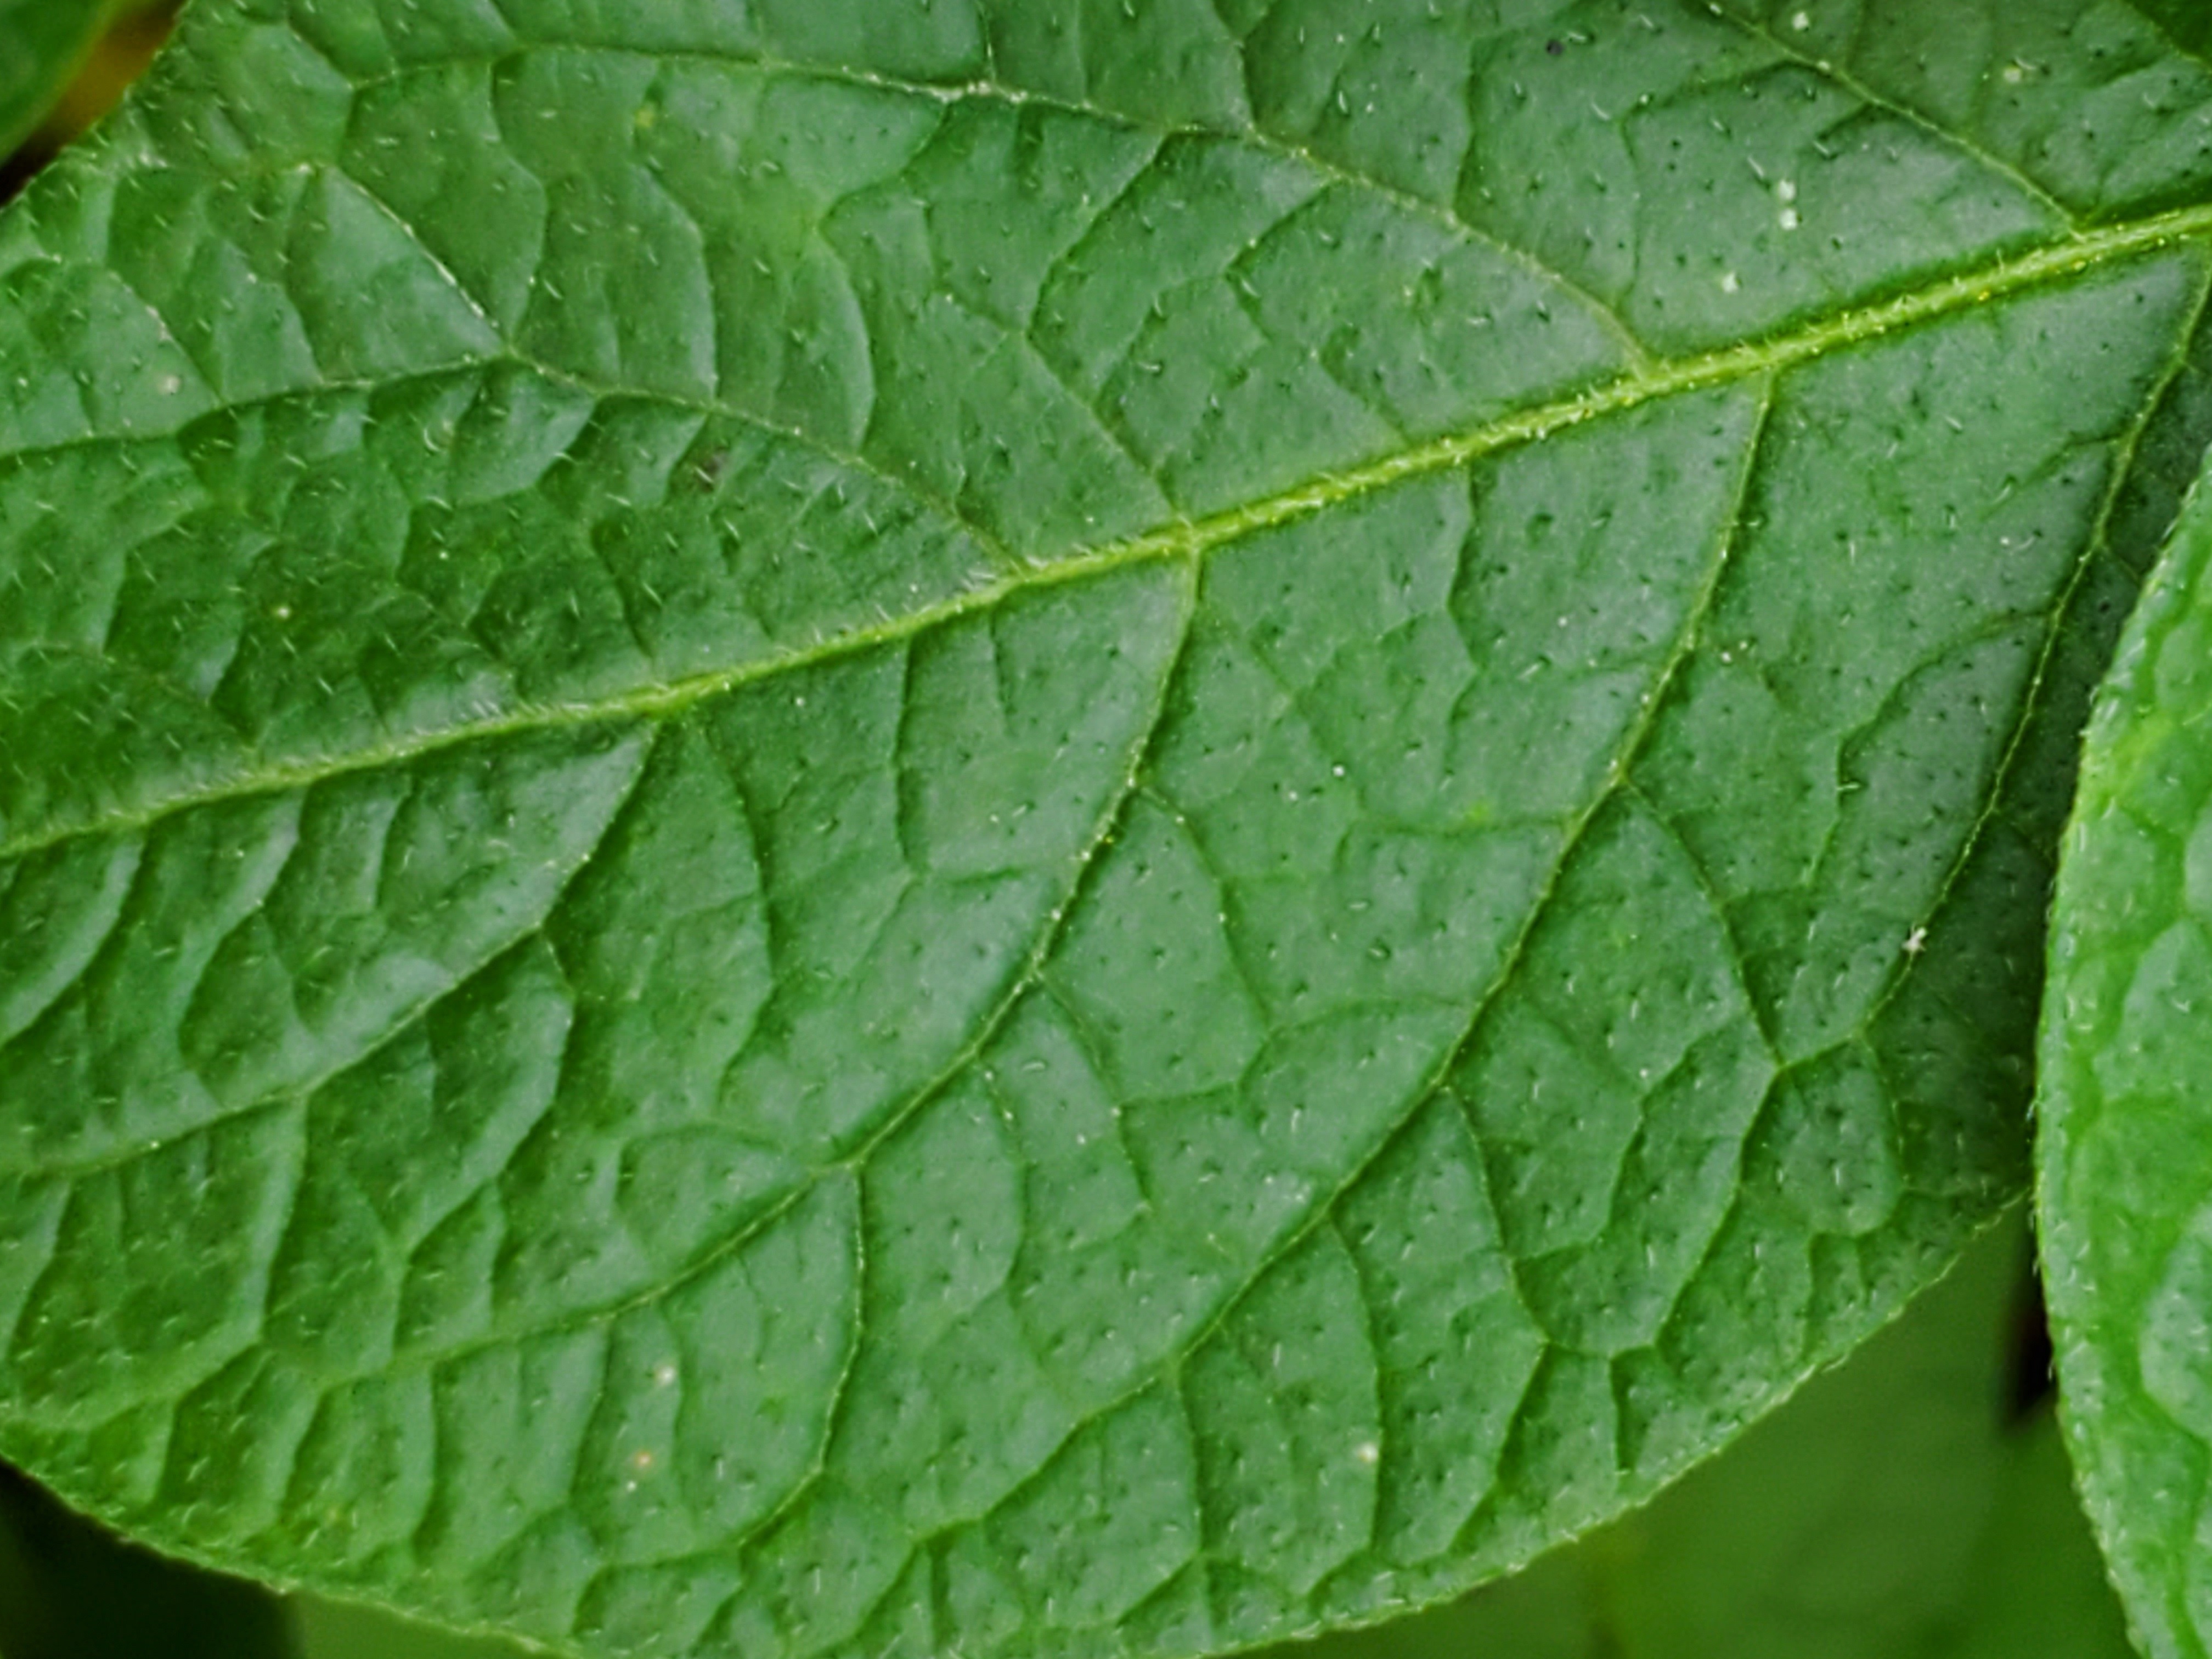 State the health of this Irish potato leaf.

healthy
